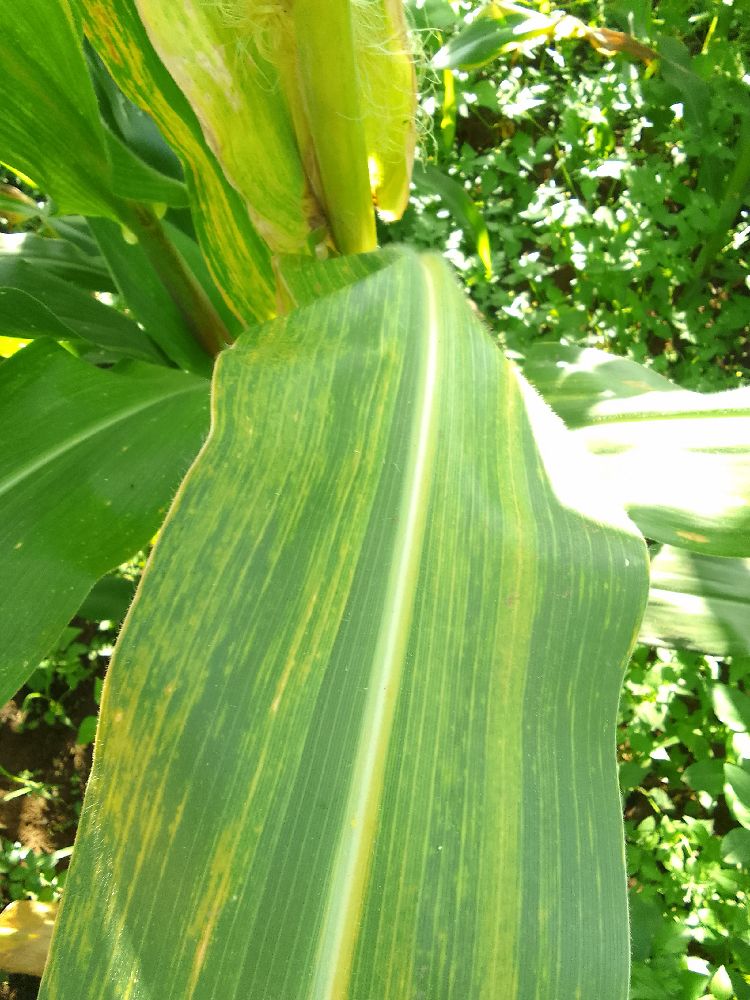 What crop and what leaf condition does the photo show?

maize, maize lethal necrosis
